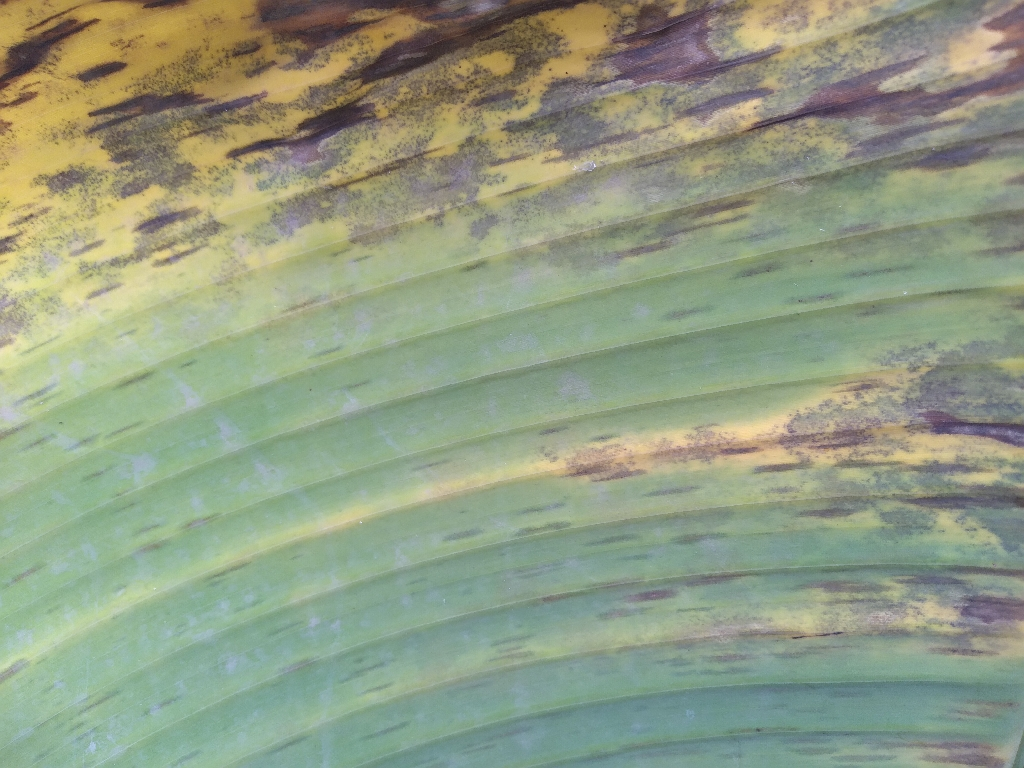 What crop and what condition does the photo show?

banana, black sigatoka
